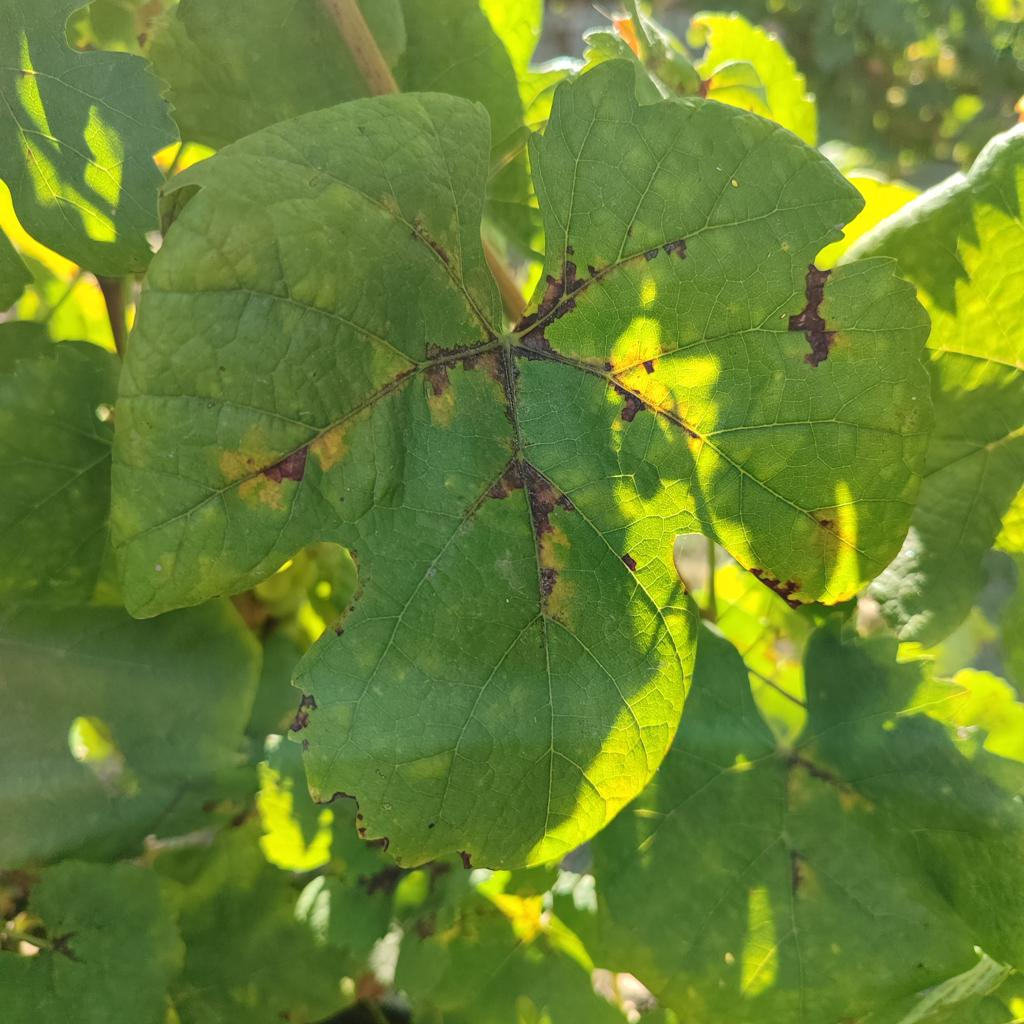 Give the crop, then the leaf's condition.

grapevine, downy mildew
